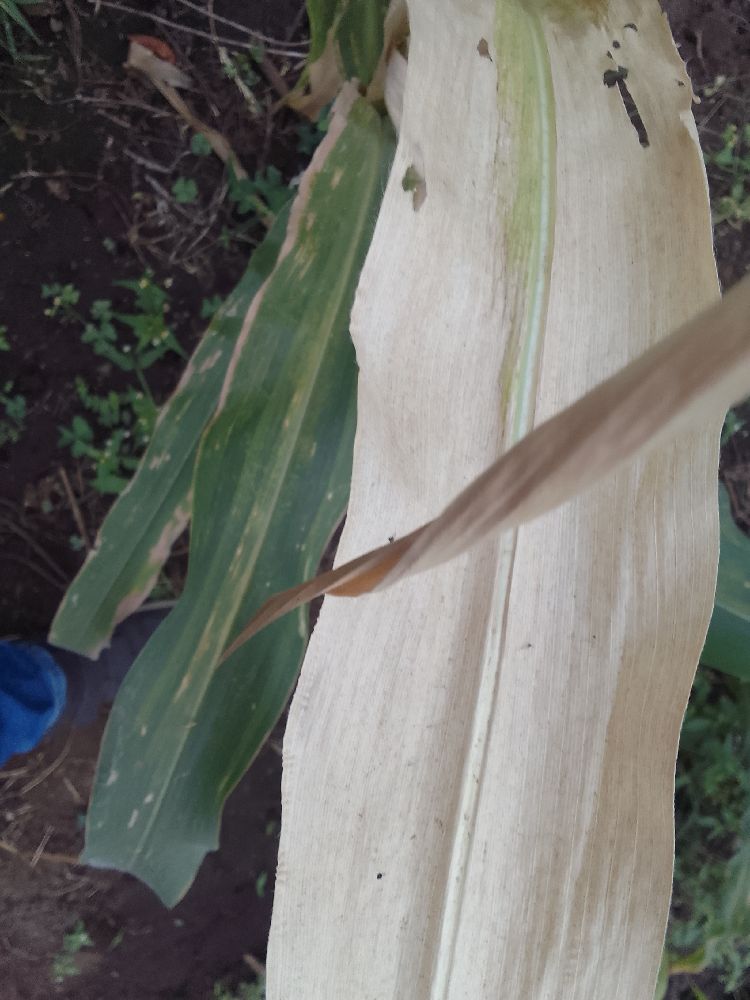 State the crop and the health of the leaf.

maize, maize lethal necrosis
